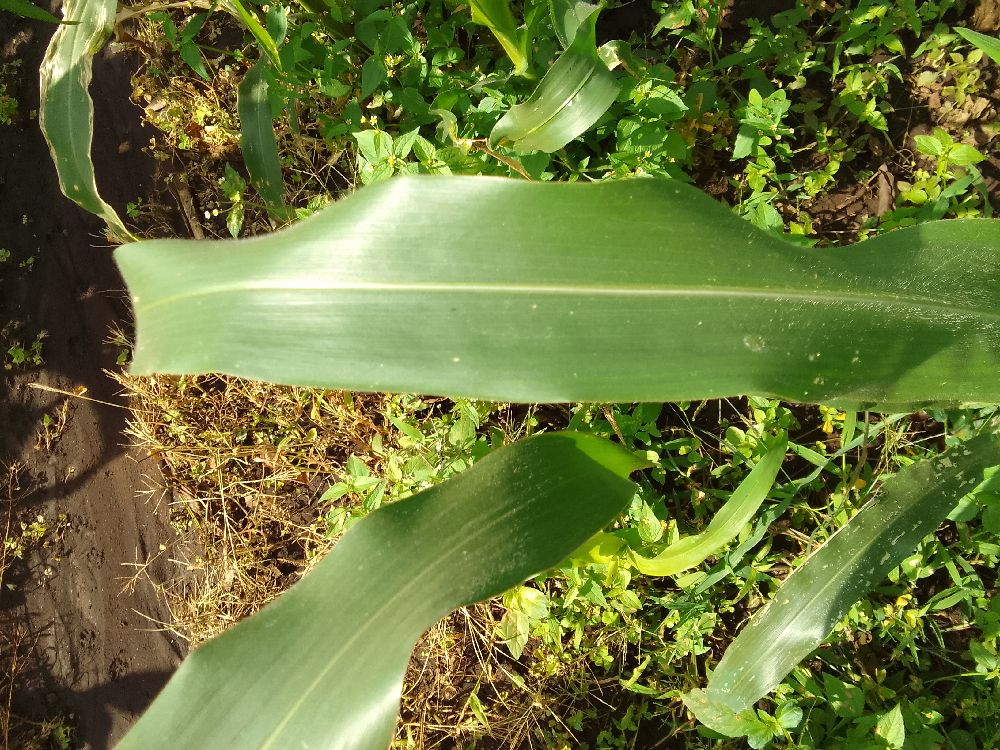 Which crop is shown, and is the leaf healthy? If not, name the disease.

maize, healthy
